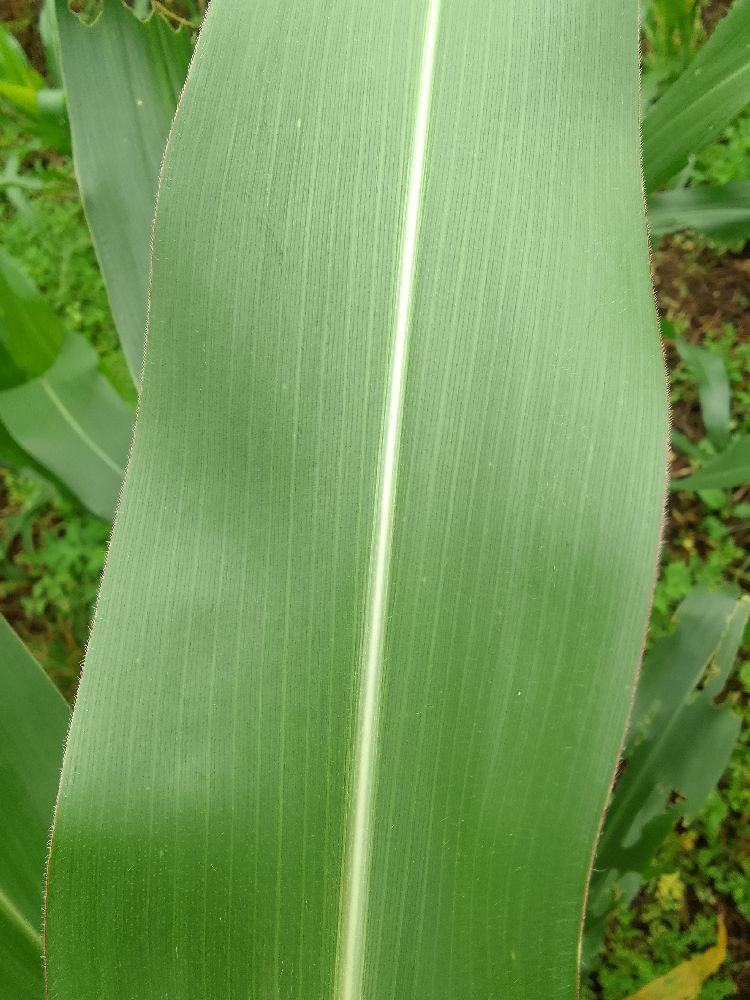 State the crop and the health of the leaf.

maize, healthy
